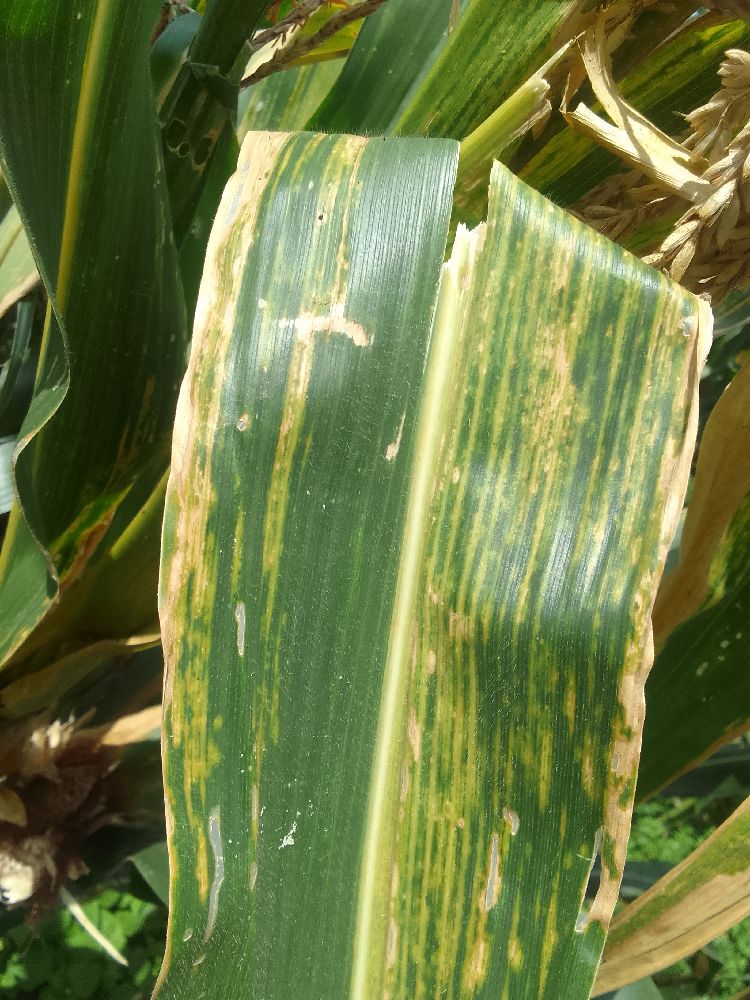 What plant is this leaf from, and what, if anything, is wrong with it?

maize, maize lethal necrosis
